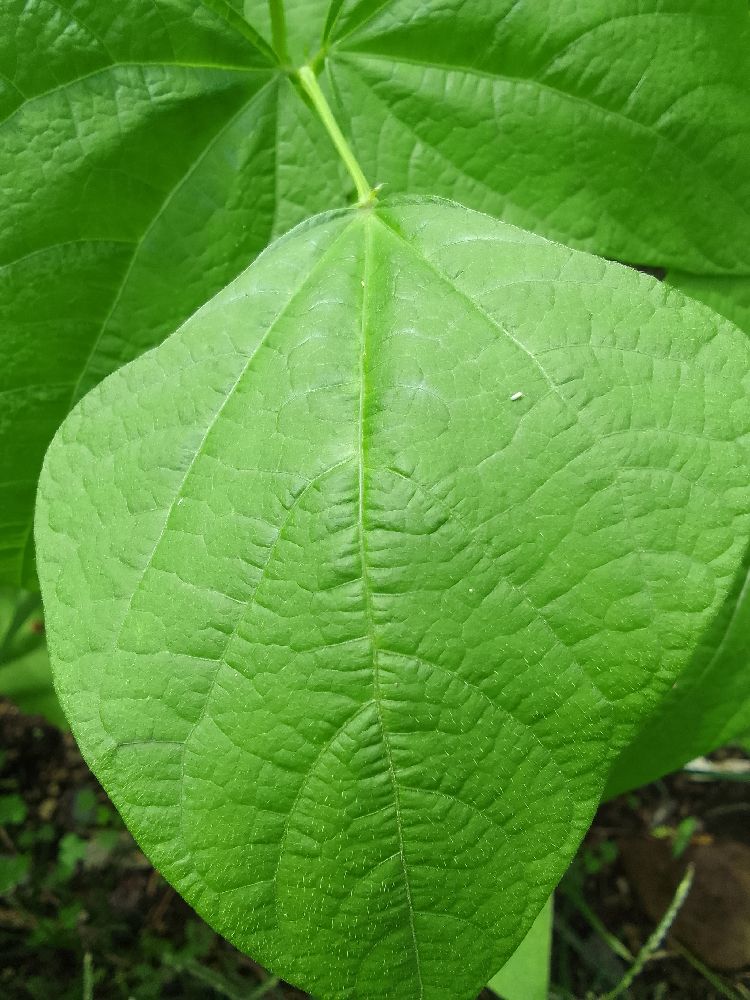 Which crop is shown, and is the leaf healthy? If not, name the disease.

common bean, healthy
